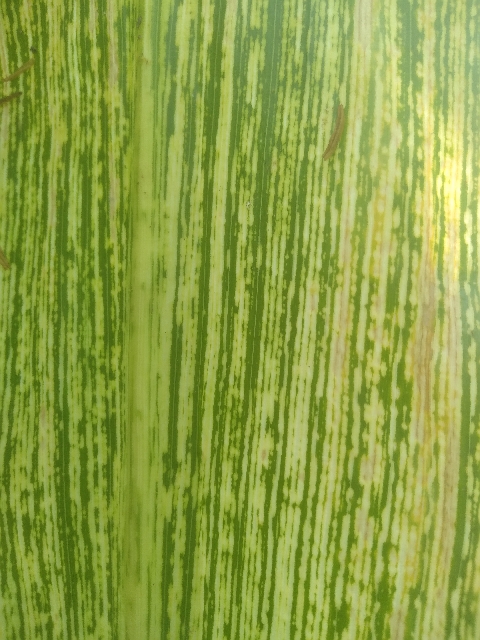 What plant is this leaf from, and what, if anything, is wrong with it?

maize, maize streak virus
